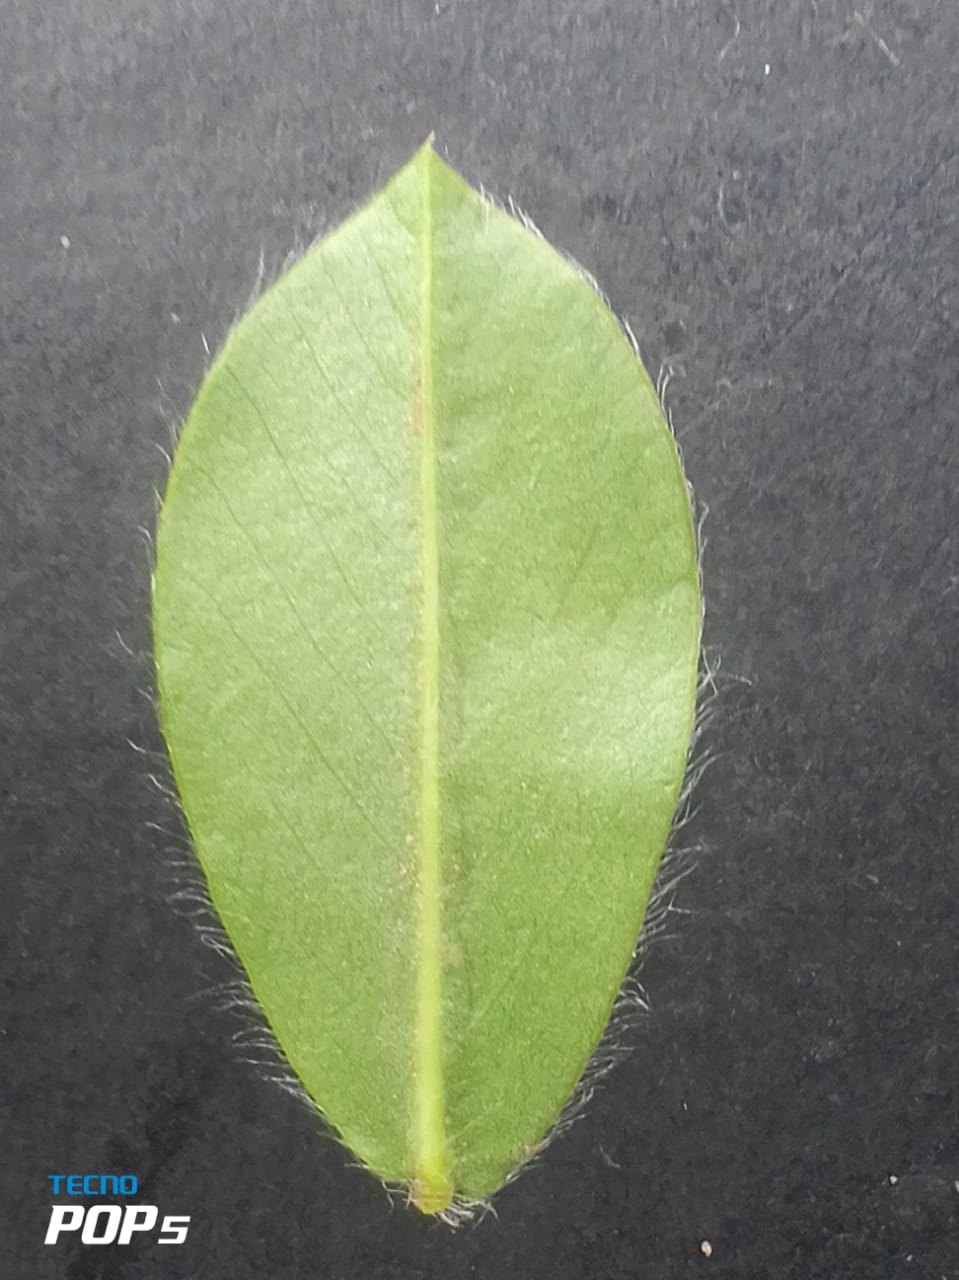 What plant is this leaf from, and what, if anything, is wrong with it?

peanut, healthy leaves
